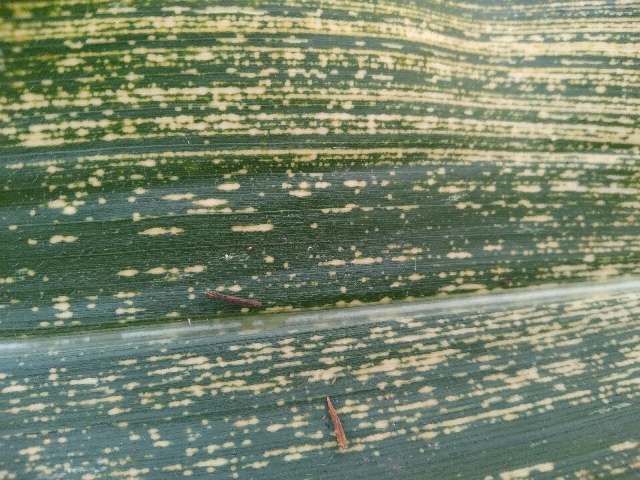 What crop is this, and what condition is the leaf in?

maize, maize streak virus
